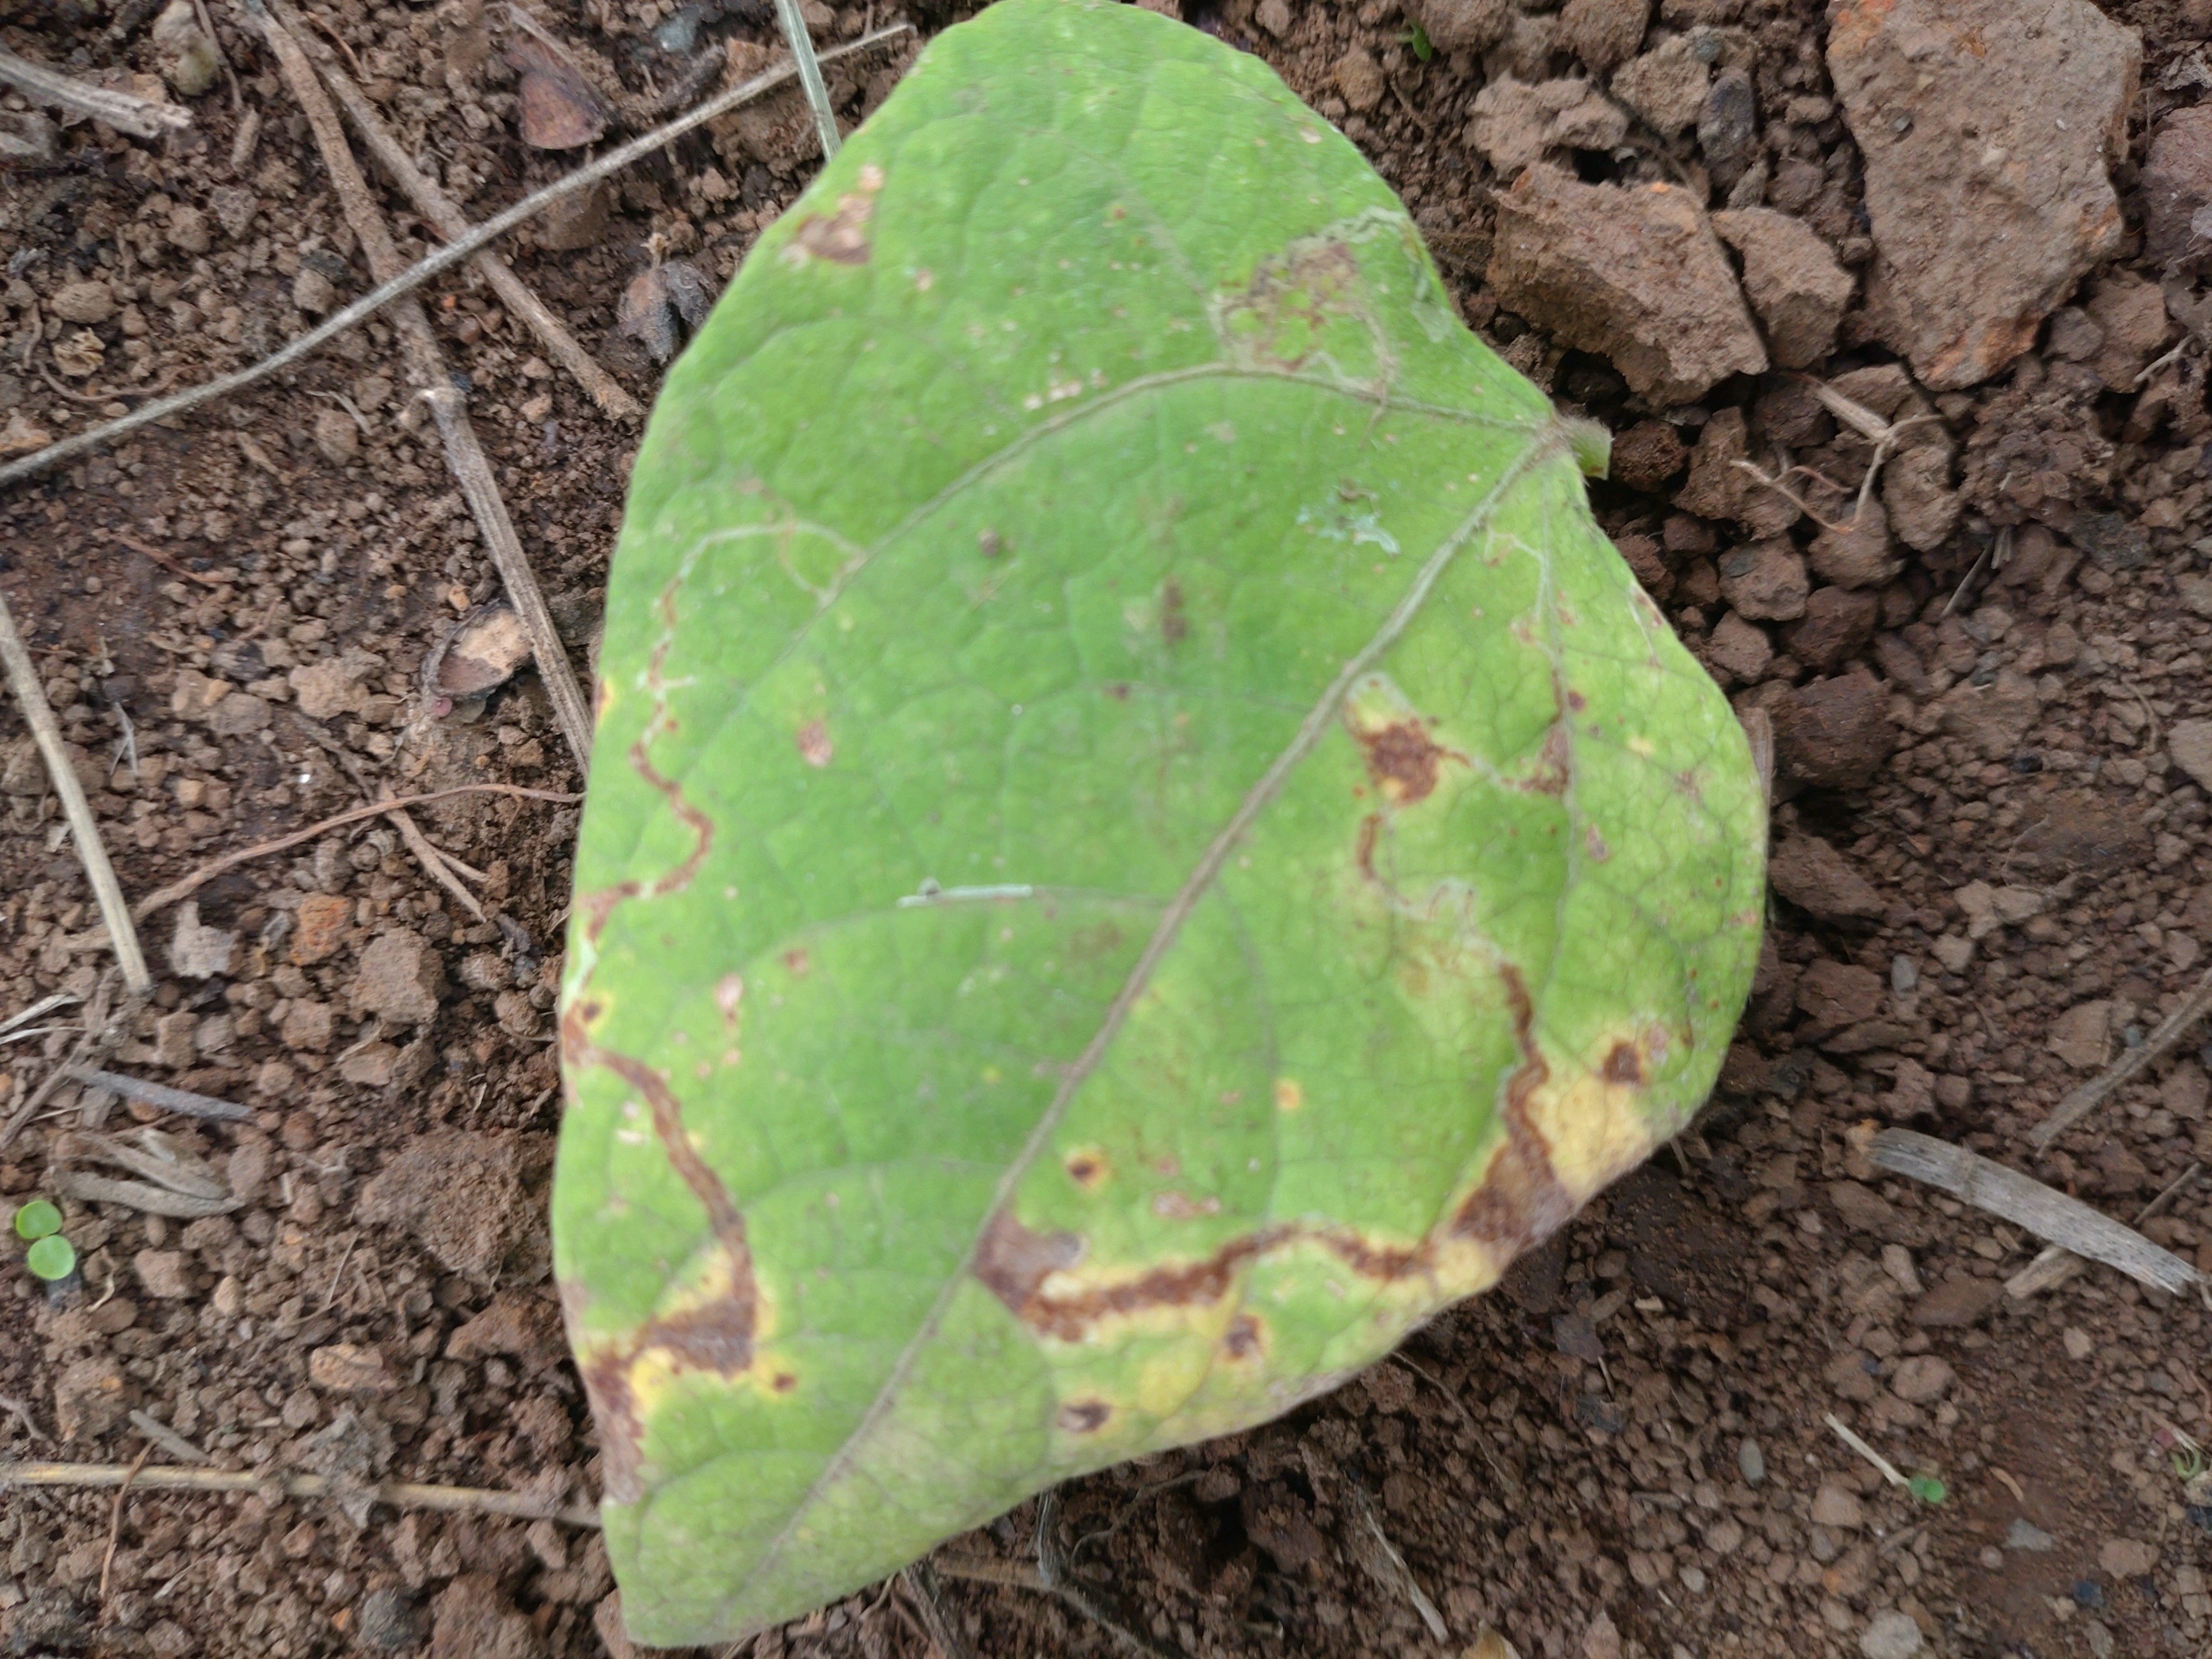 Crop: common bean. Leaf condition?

rust
